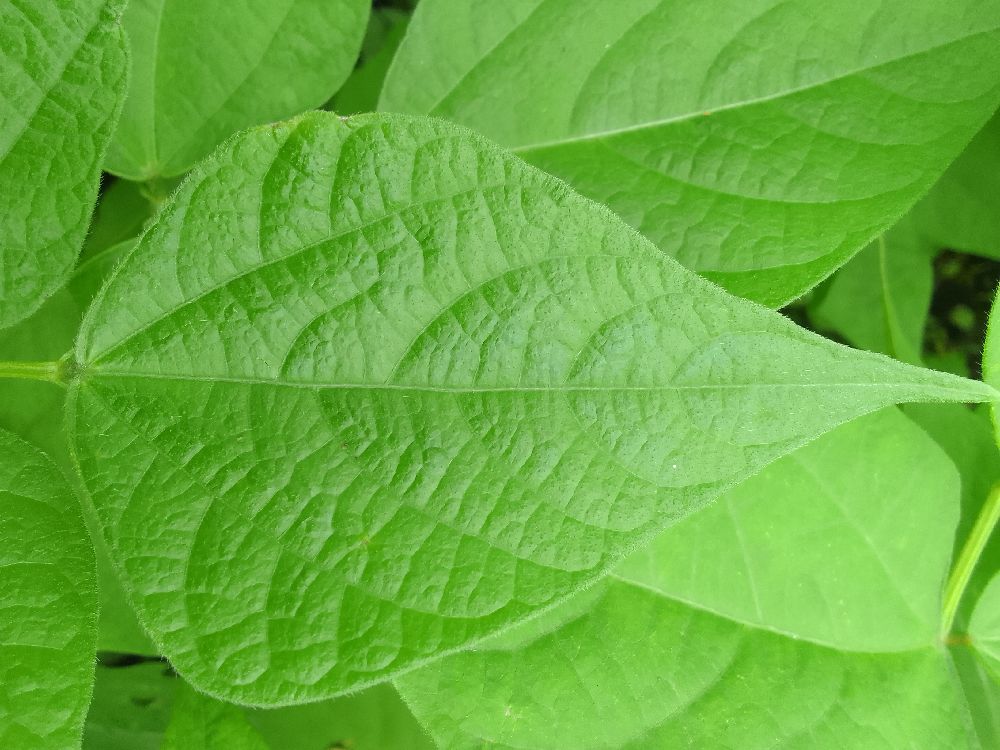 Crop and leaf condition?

common bean, healthy
